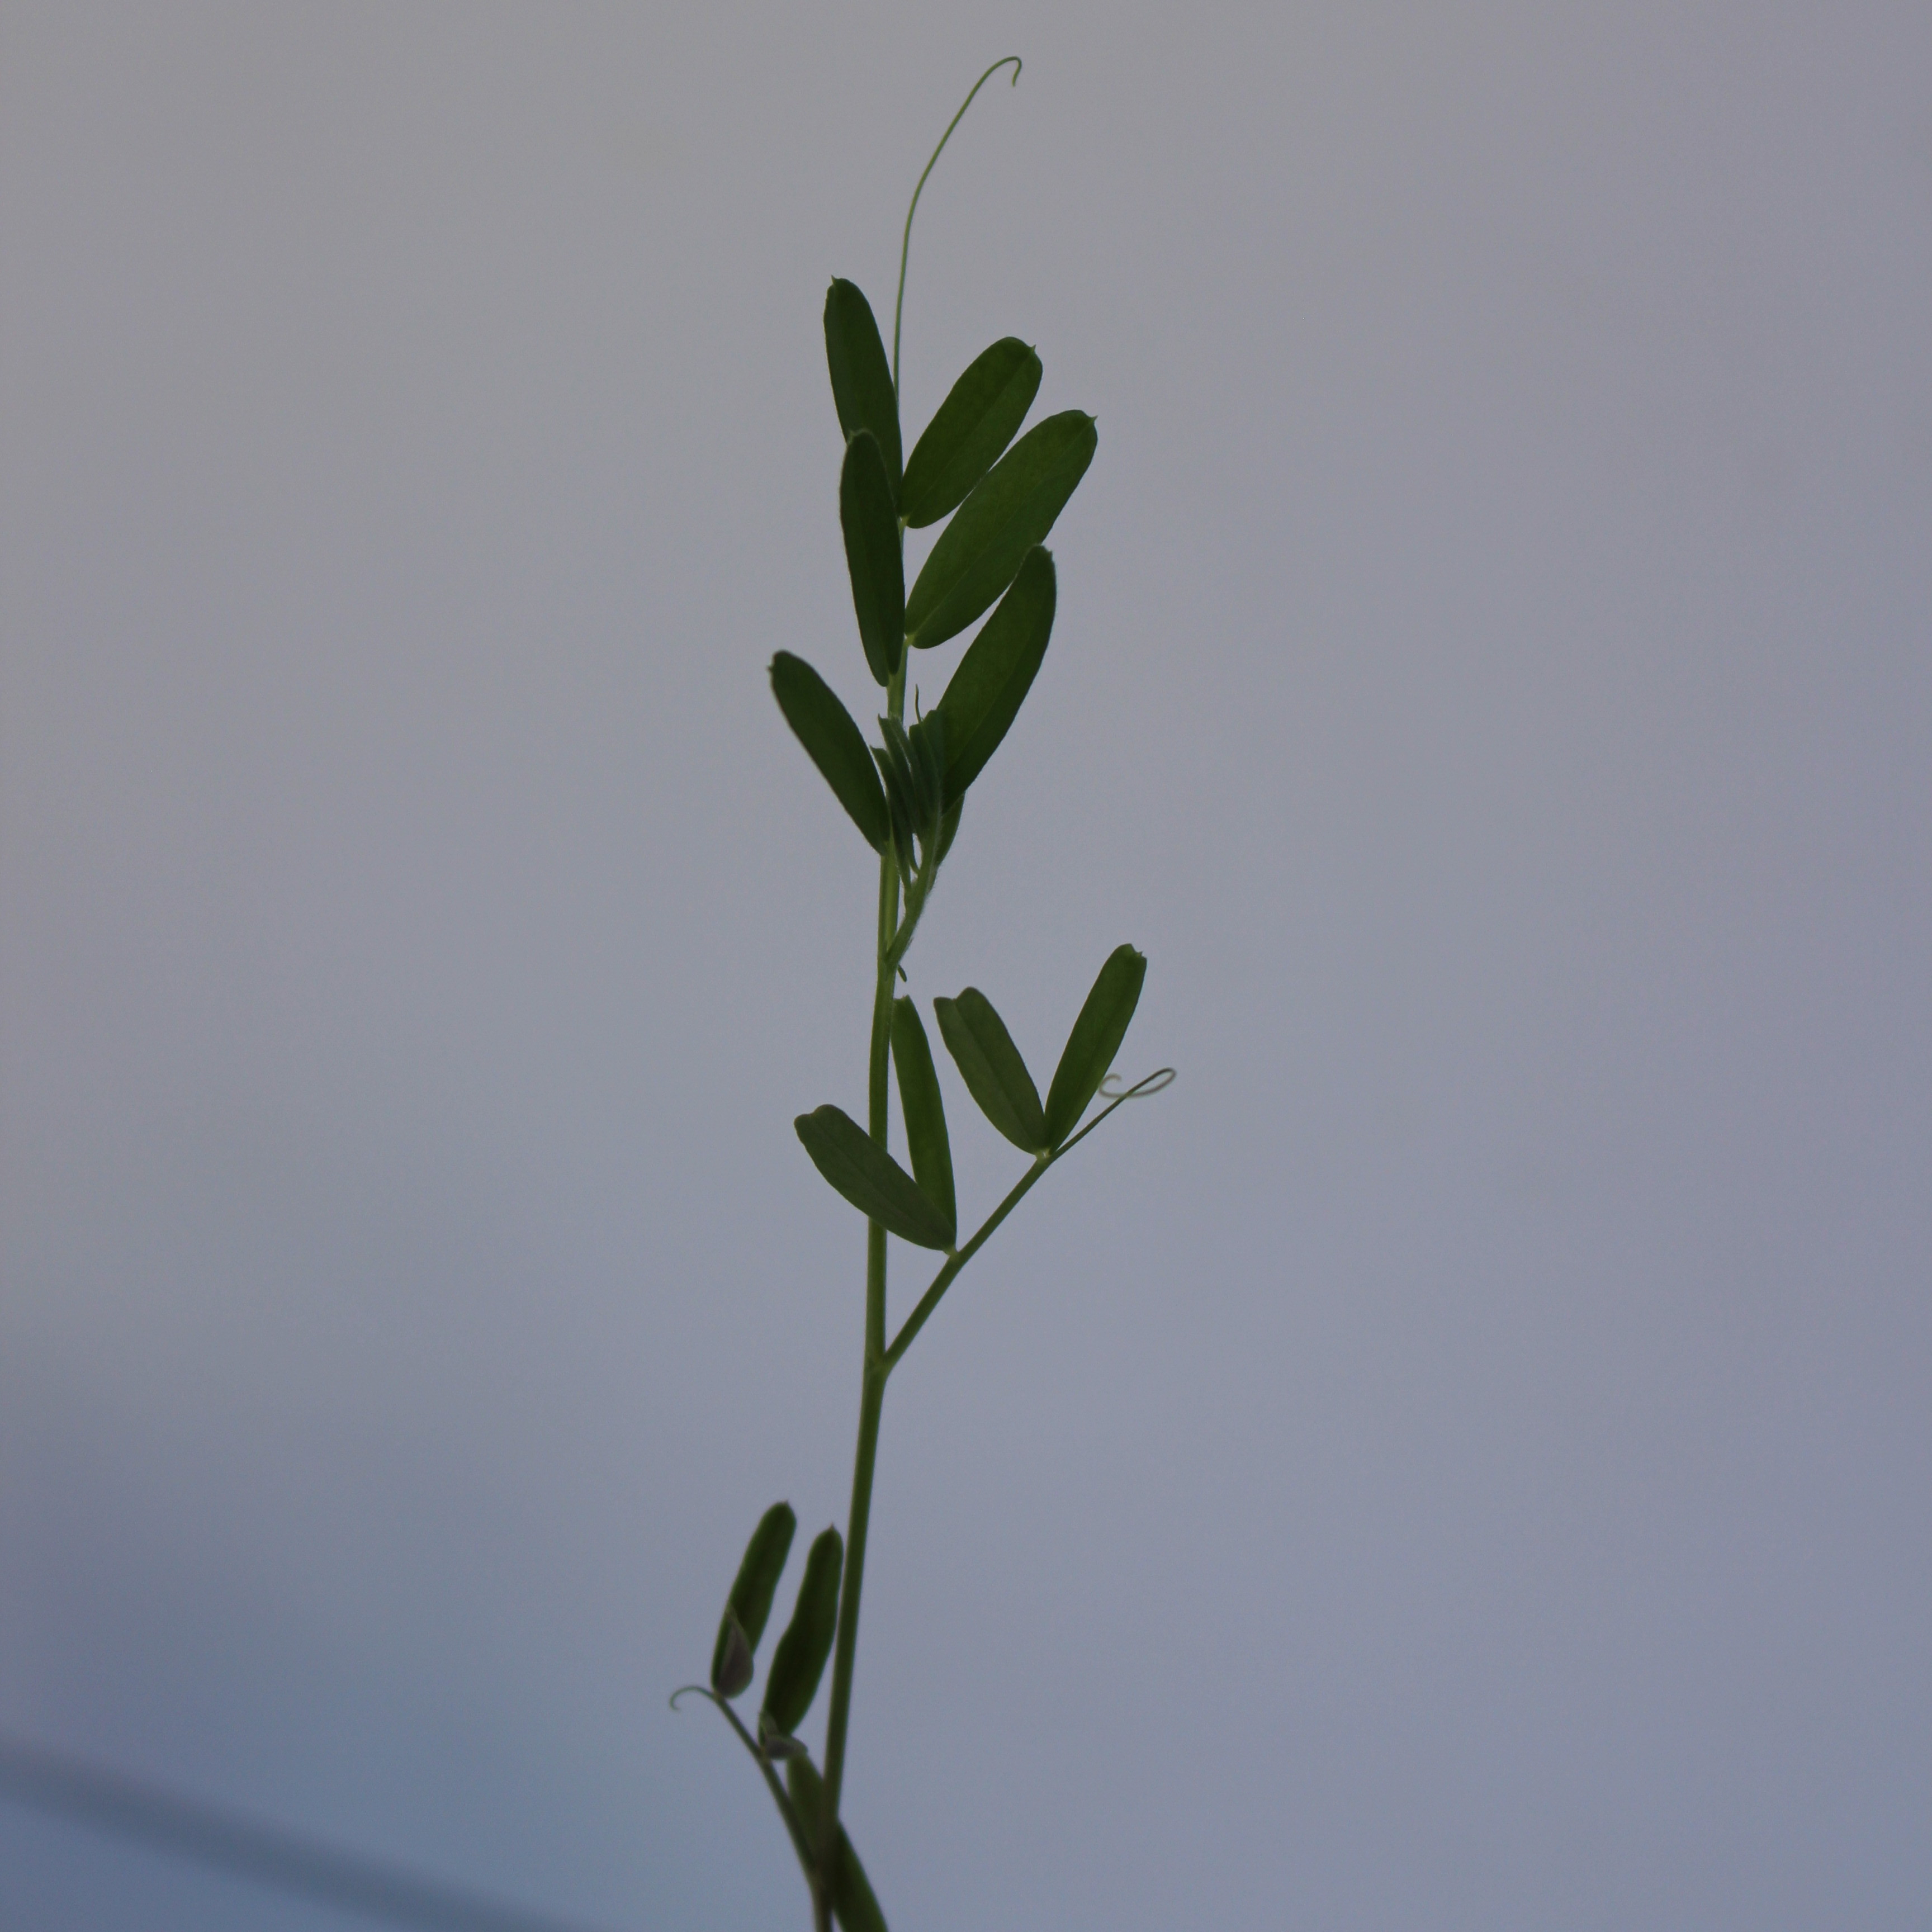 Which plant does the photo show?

Vicia sativa
